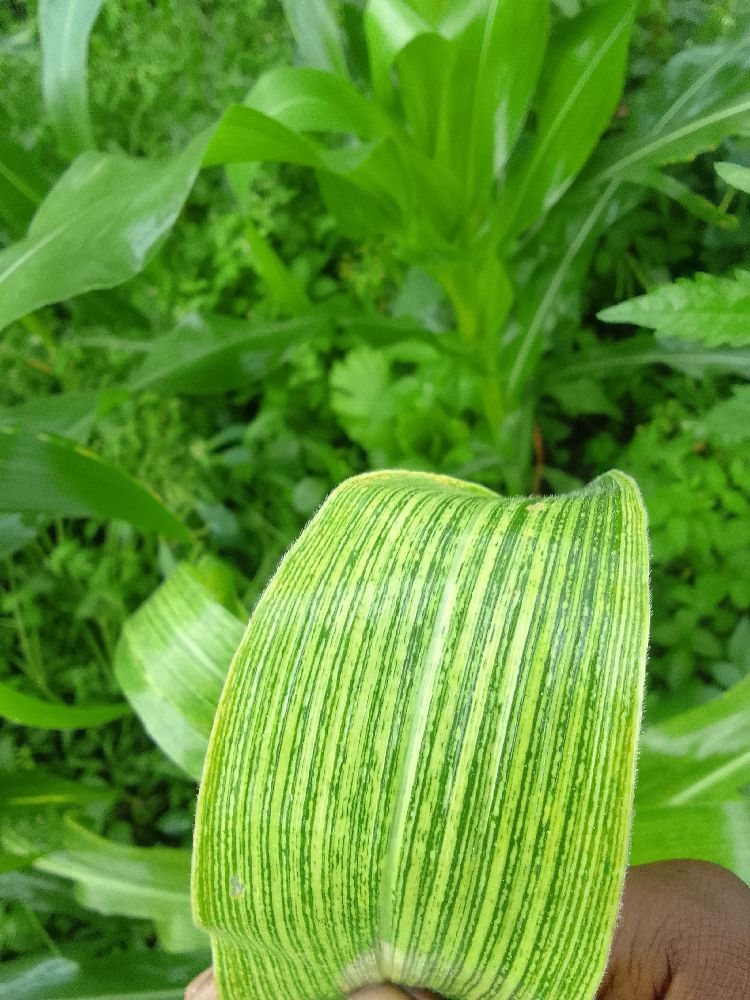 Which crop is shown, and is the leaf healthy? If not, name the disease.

maize, healthy
